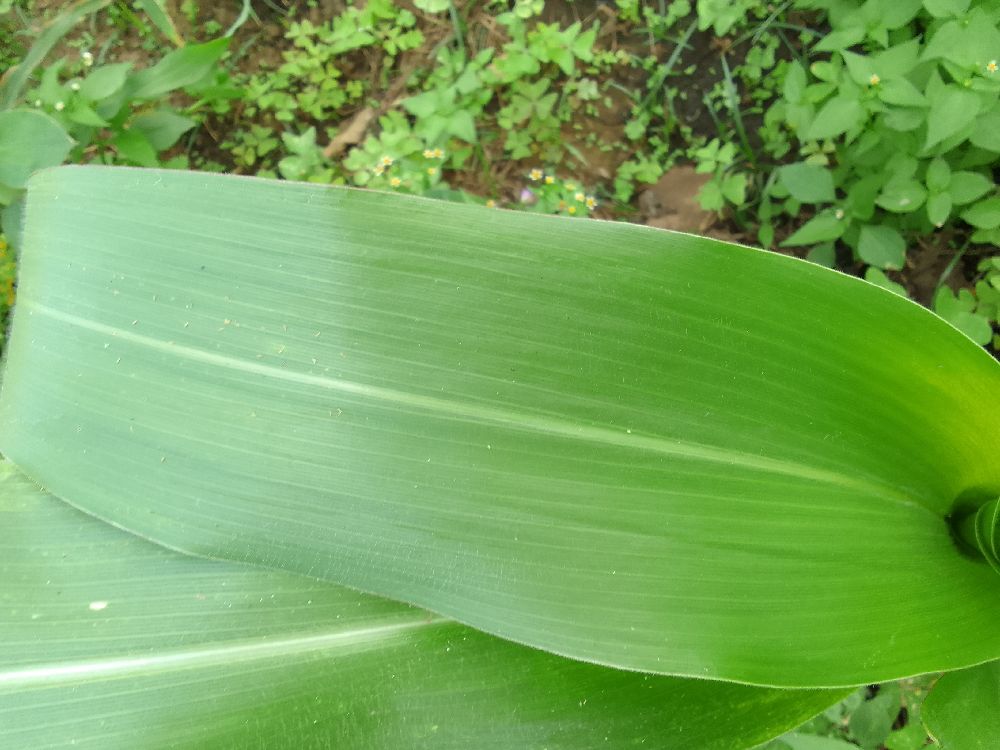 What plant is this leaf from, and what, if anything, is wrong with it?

maize, healthy
